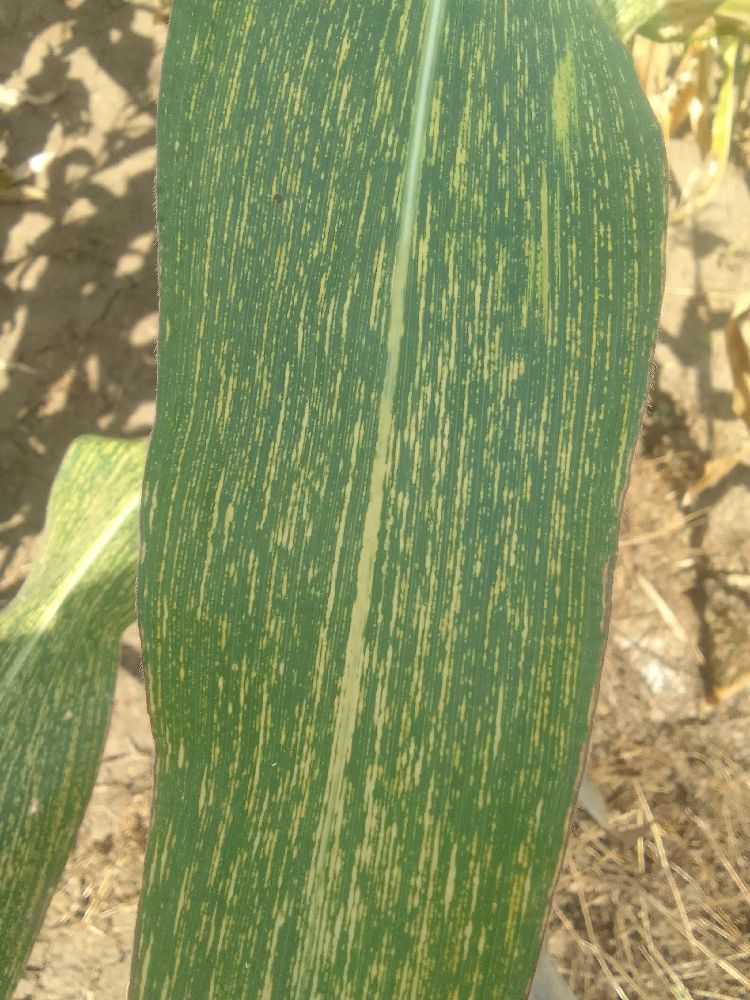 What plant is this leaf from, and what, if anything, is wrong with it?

maize, maize streak virus
